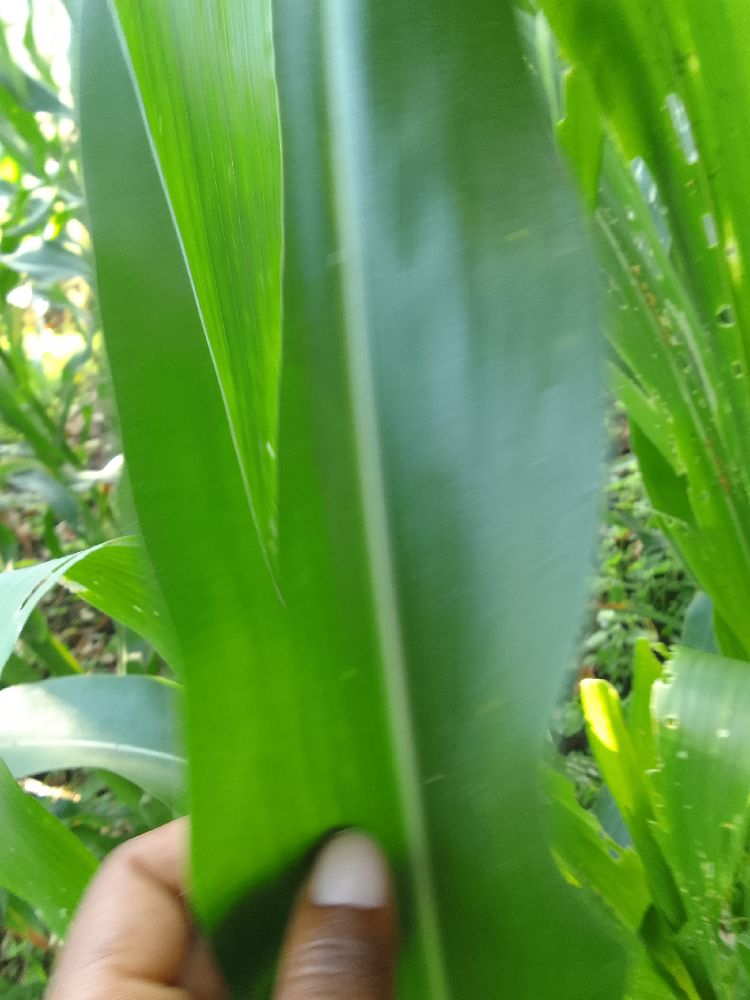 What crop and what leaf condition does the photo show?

maize, healthy
